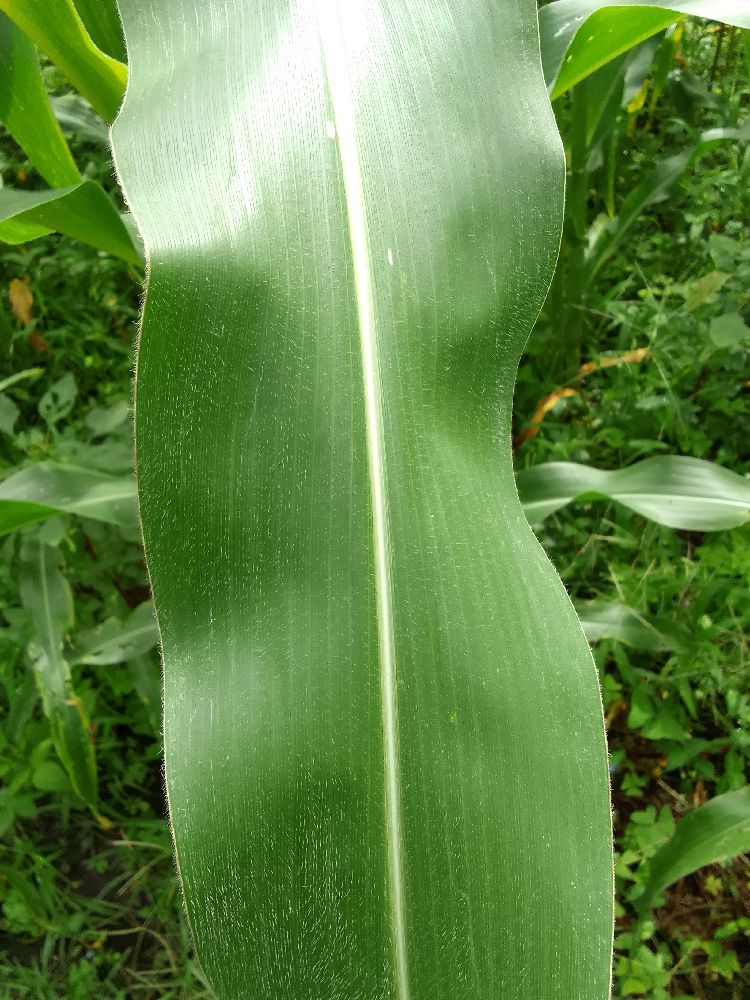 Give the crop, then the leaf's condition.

maize, healthy
